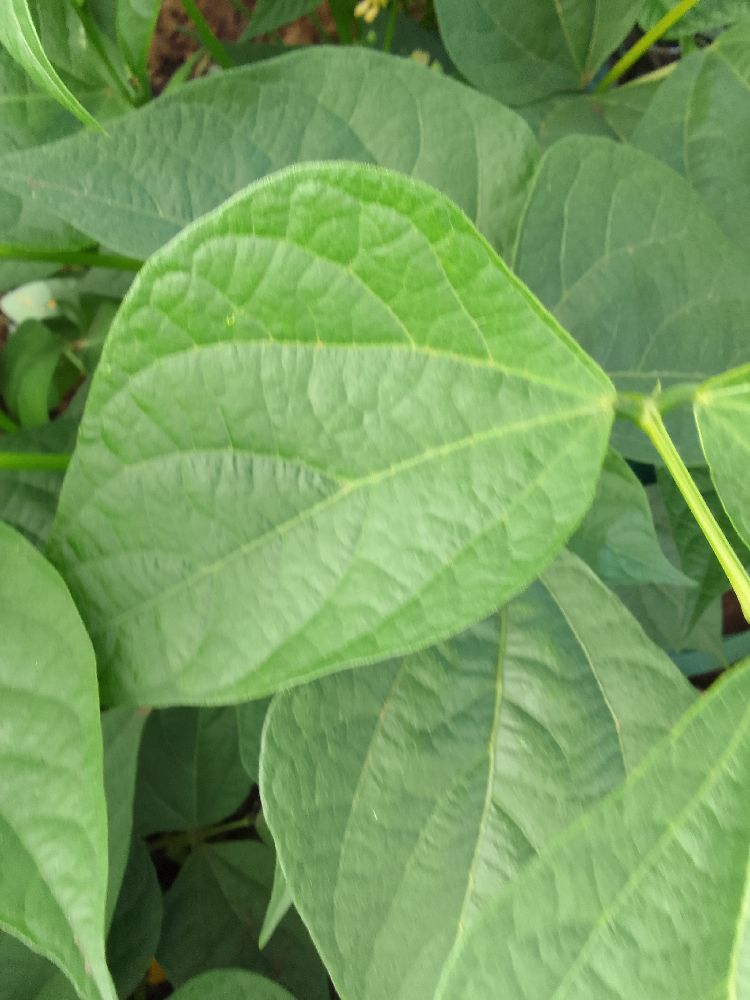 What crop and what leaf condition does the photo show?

common bean, healthy
